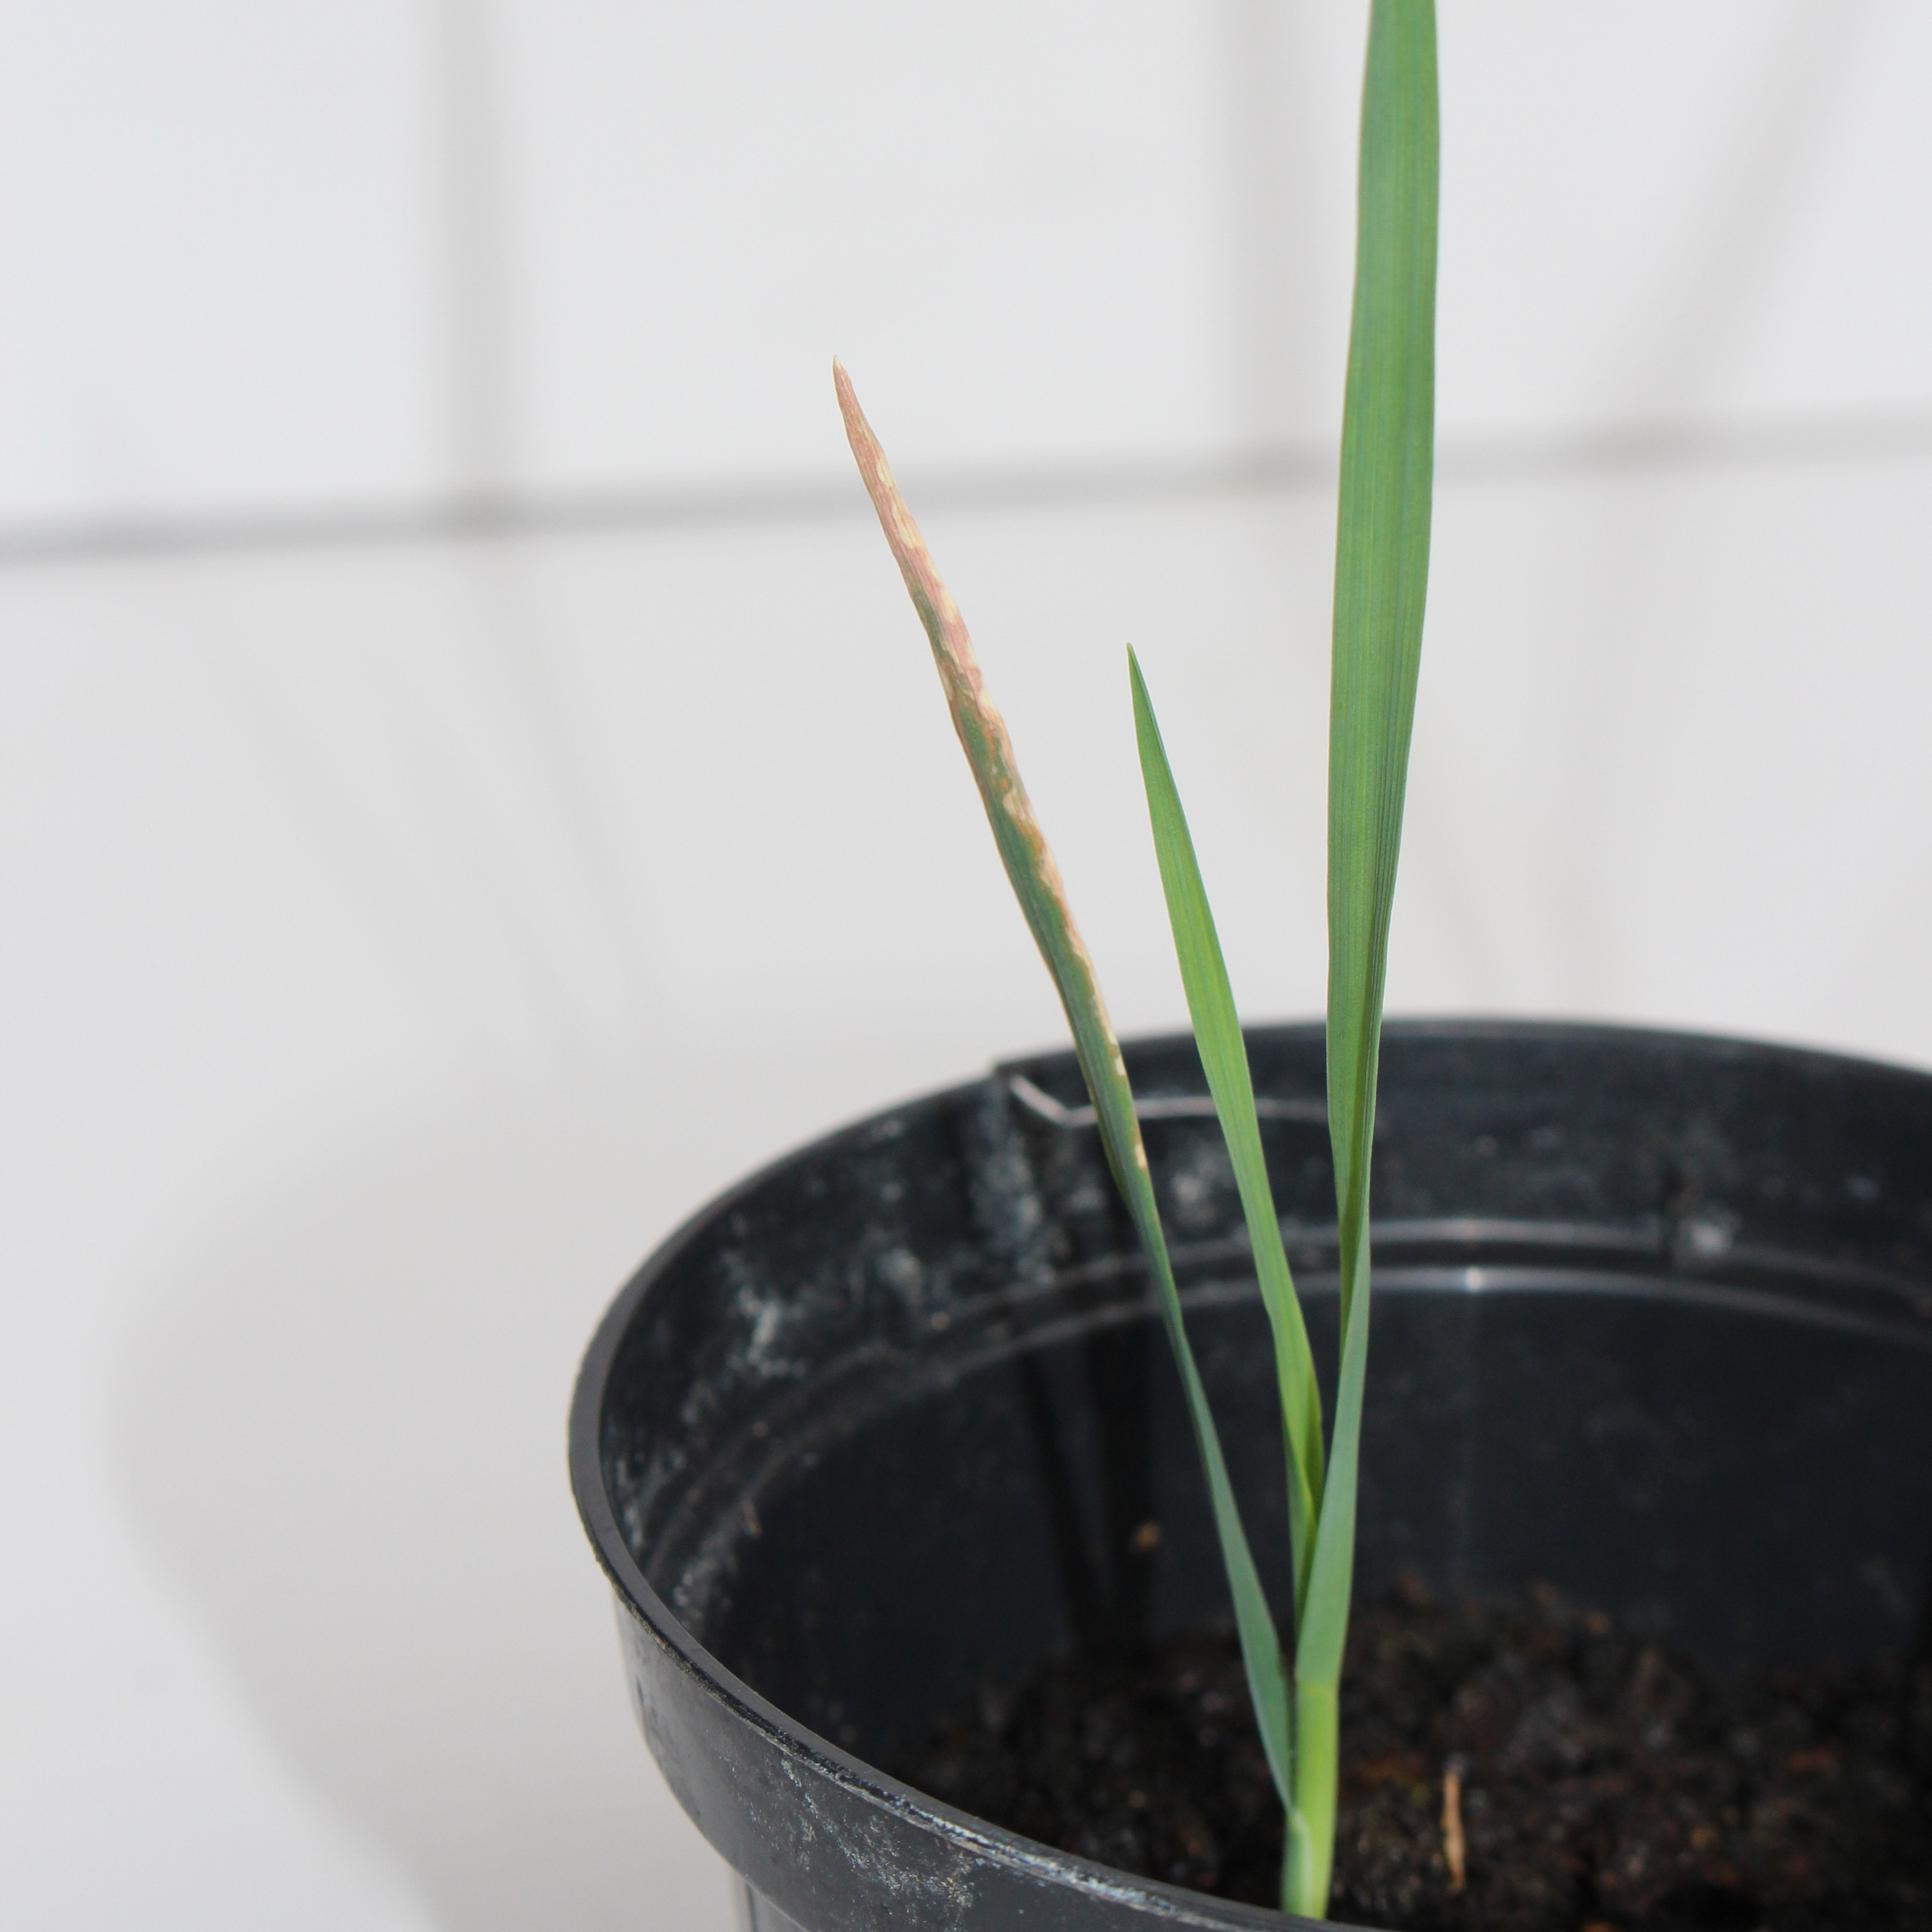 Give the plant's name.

Avena sterilis
